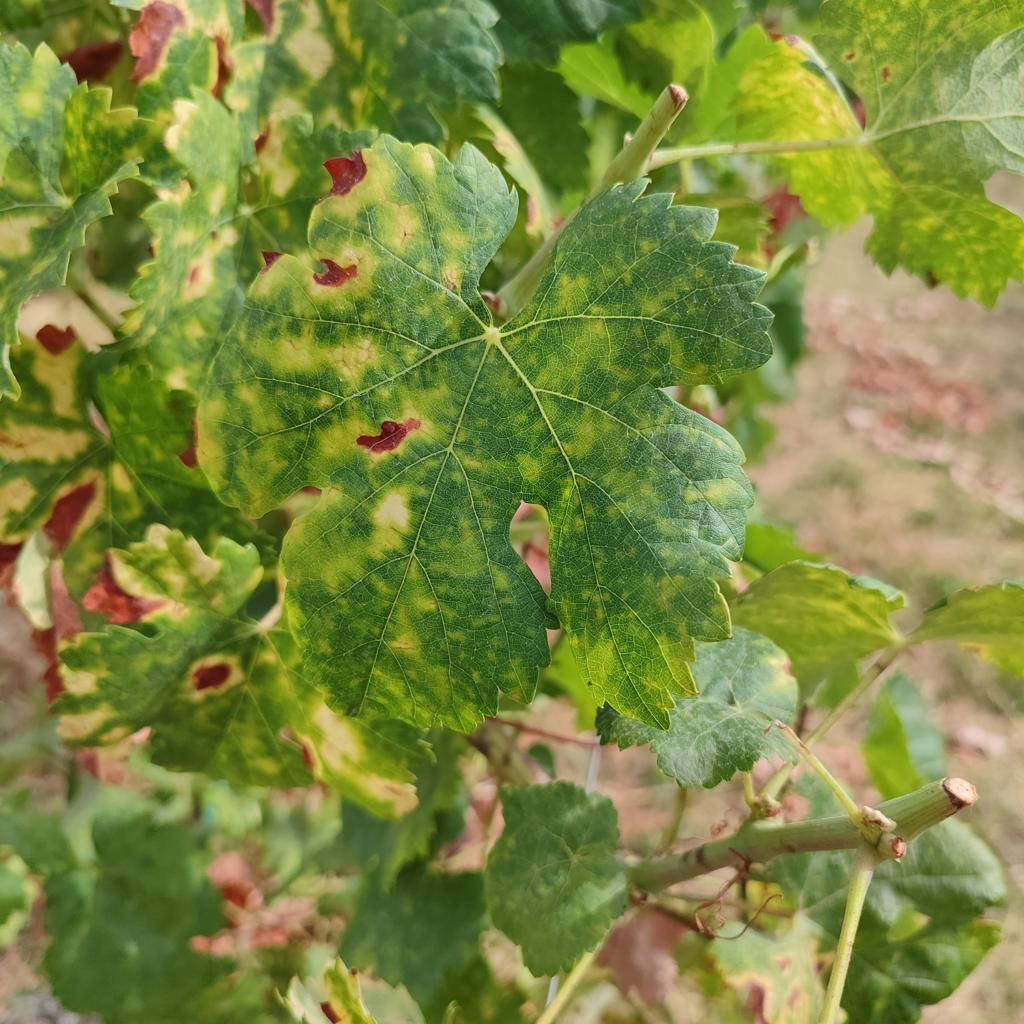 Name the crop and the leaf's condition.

grapevine, esca complex
